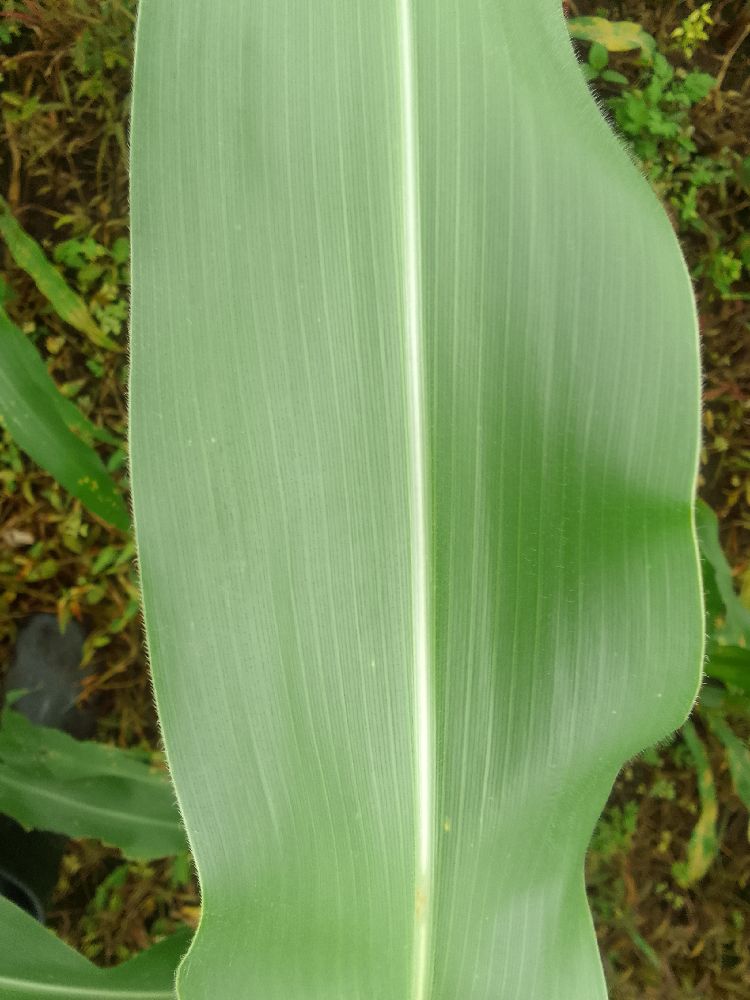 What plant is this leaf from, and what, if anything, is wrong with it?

maize, healthy
